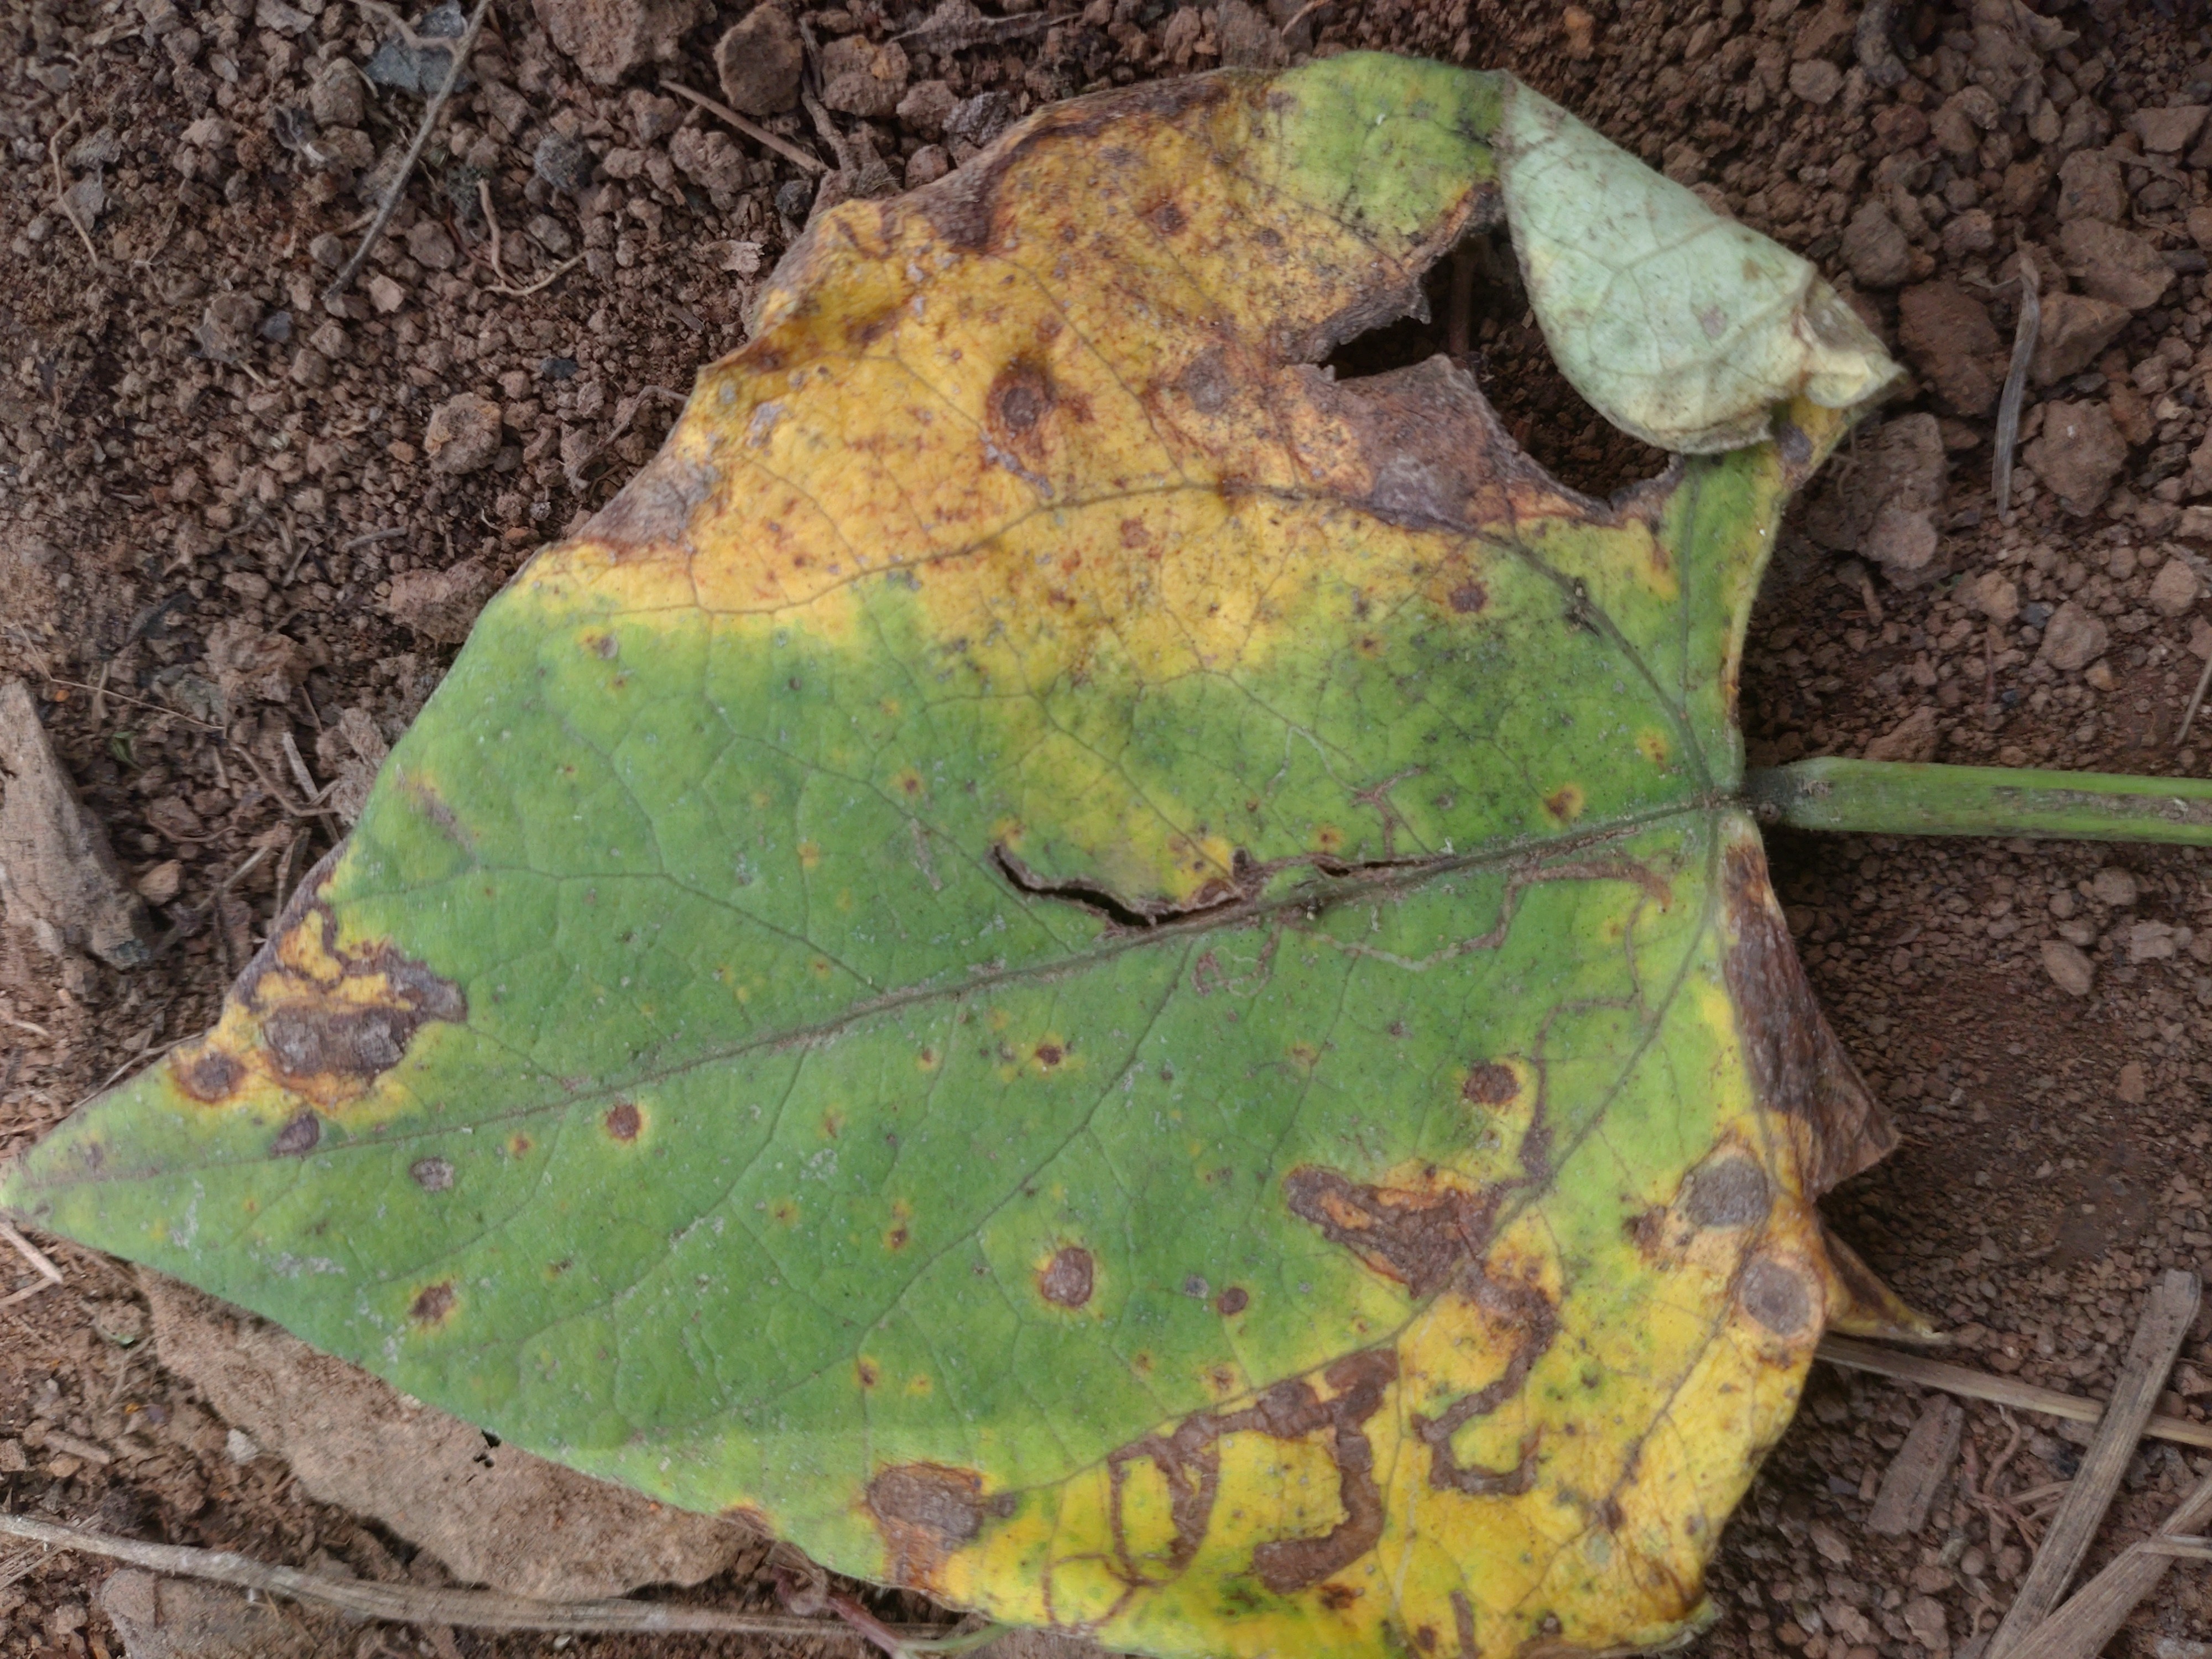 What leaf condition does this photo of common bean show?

rust
